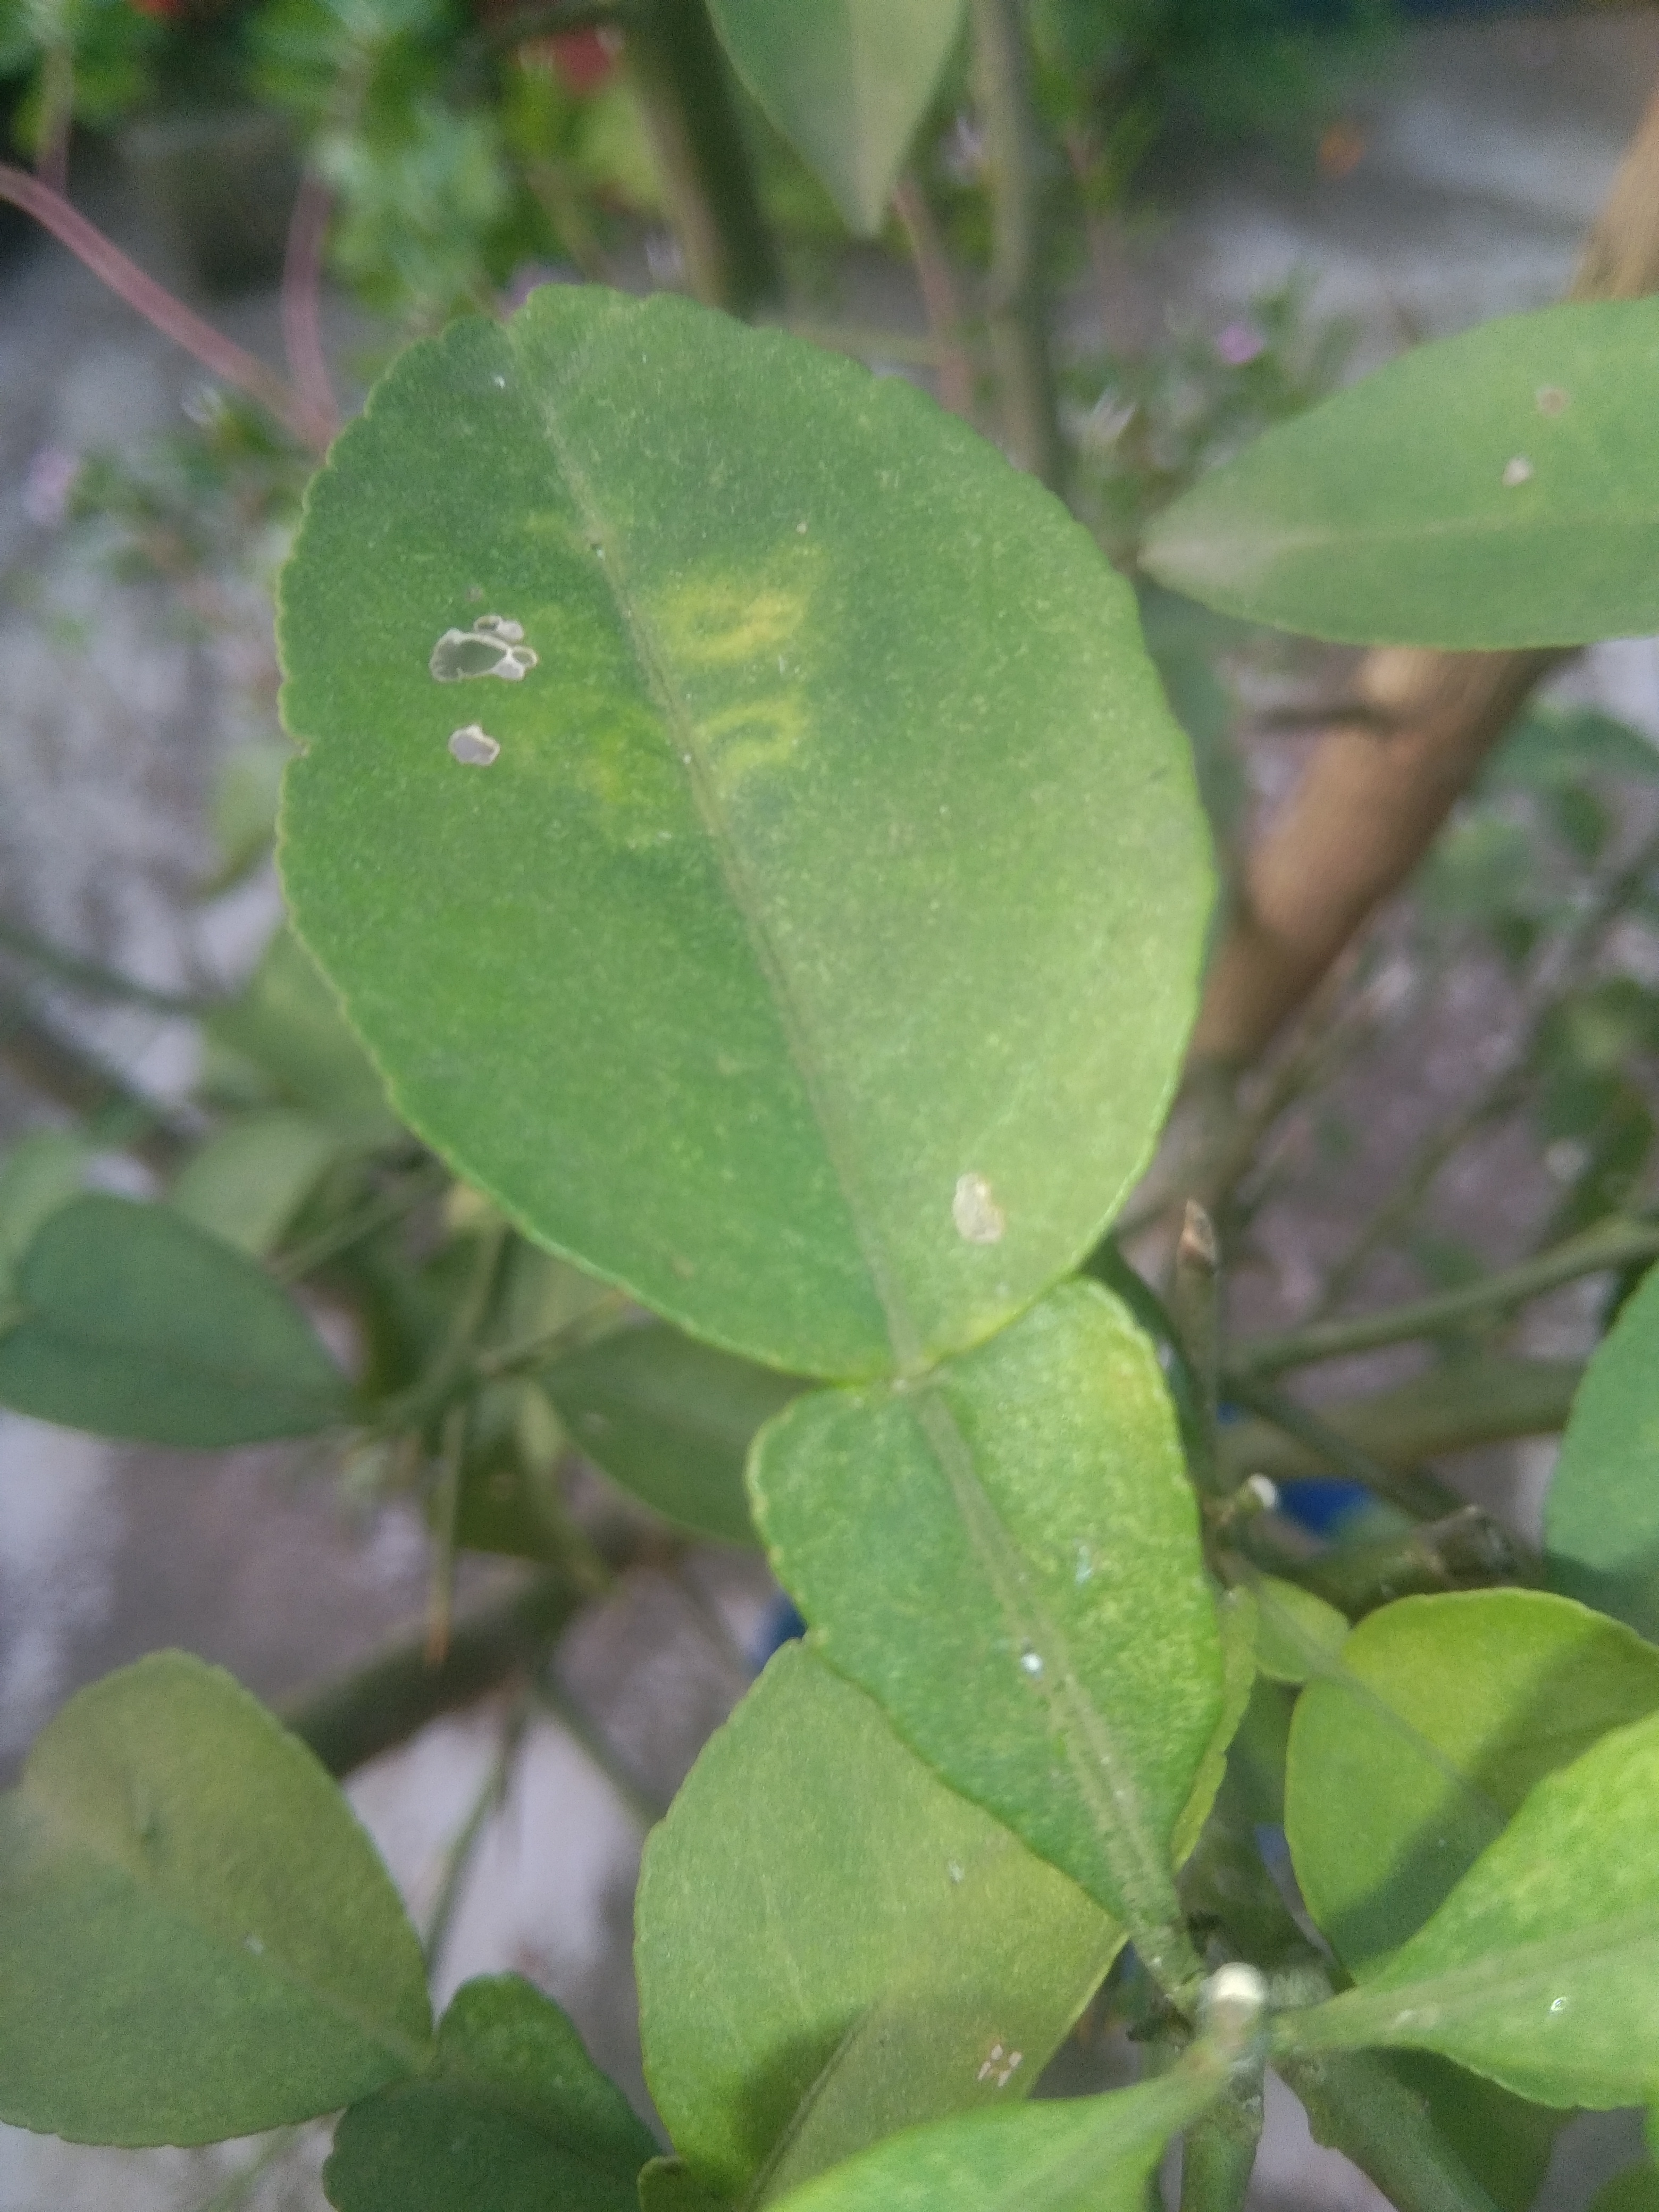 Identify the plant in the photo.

lemon
